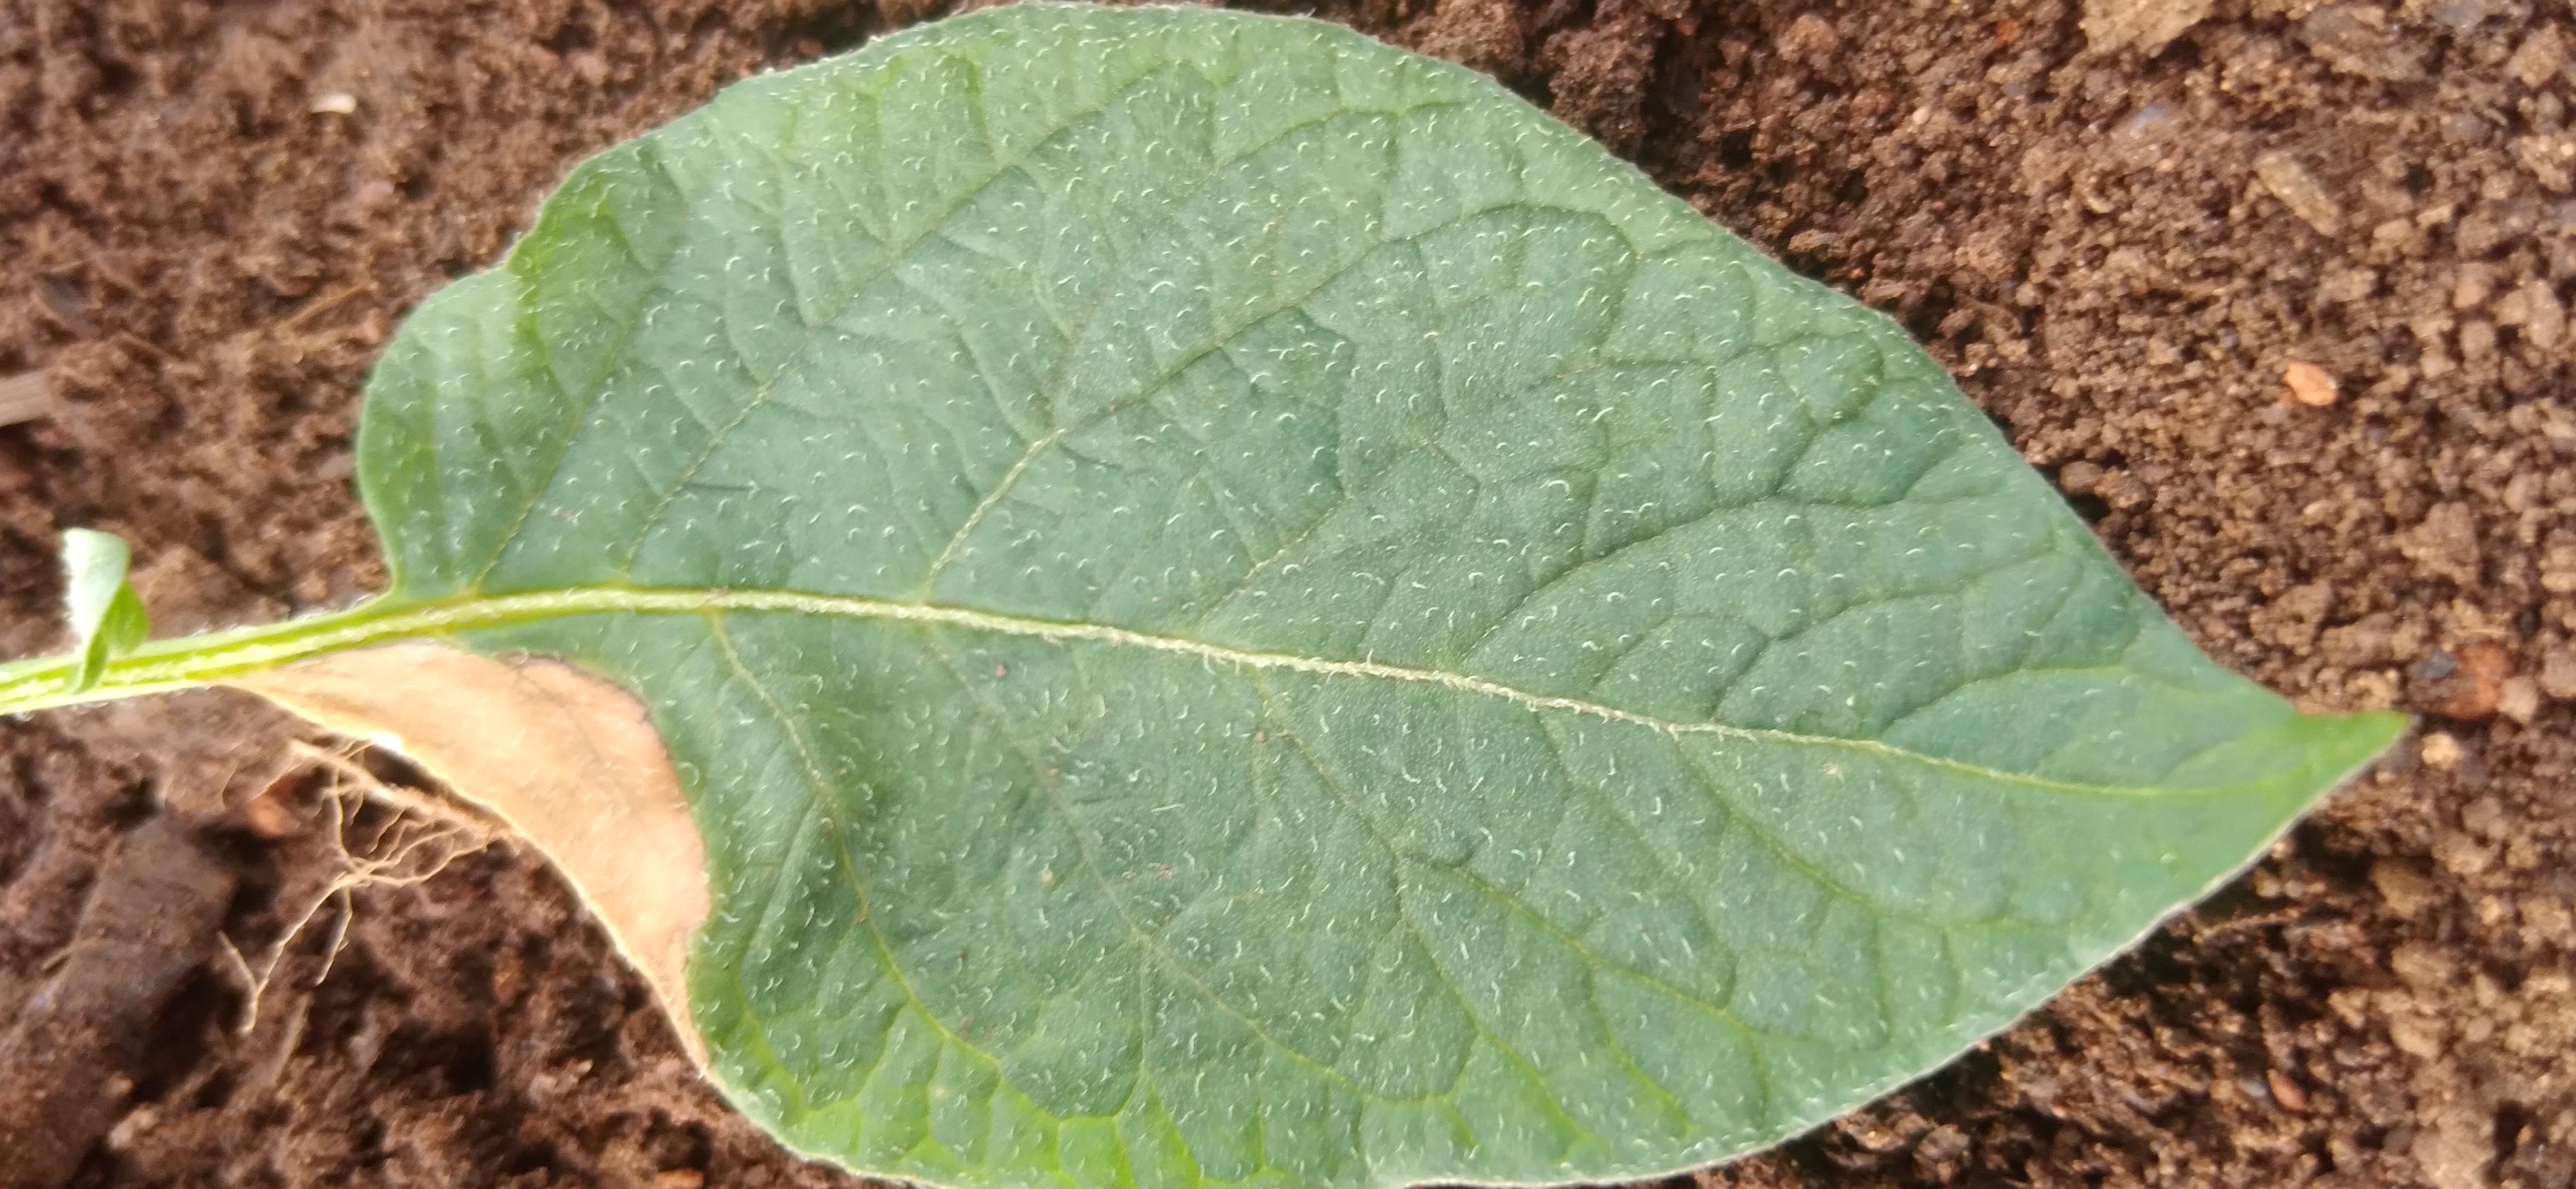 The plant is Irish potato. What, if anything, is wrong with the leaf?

early blight
